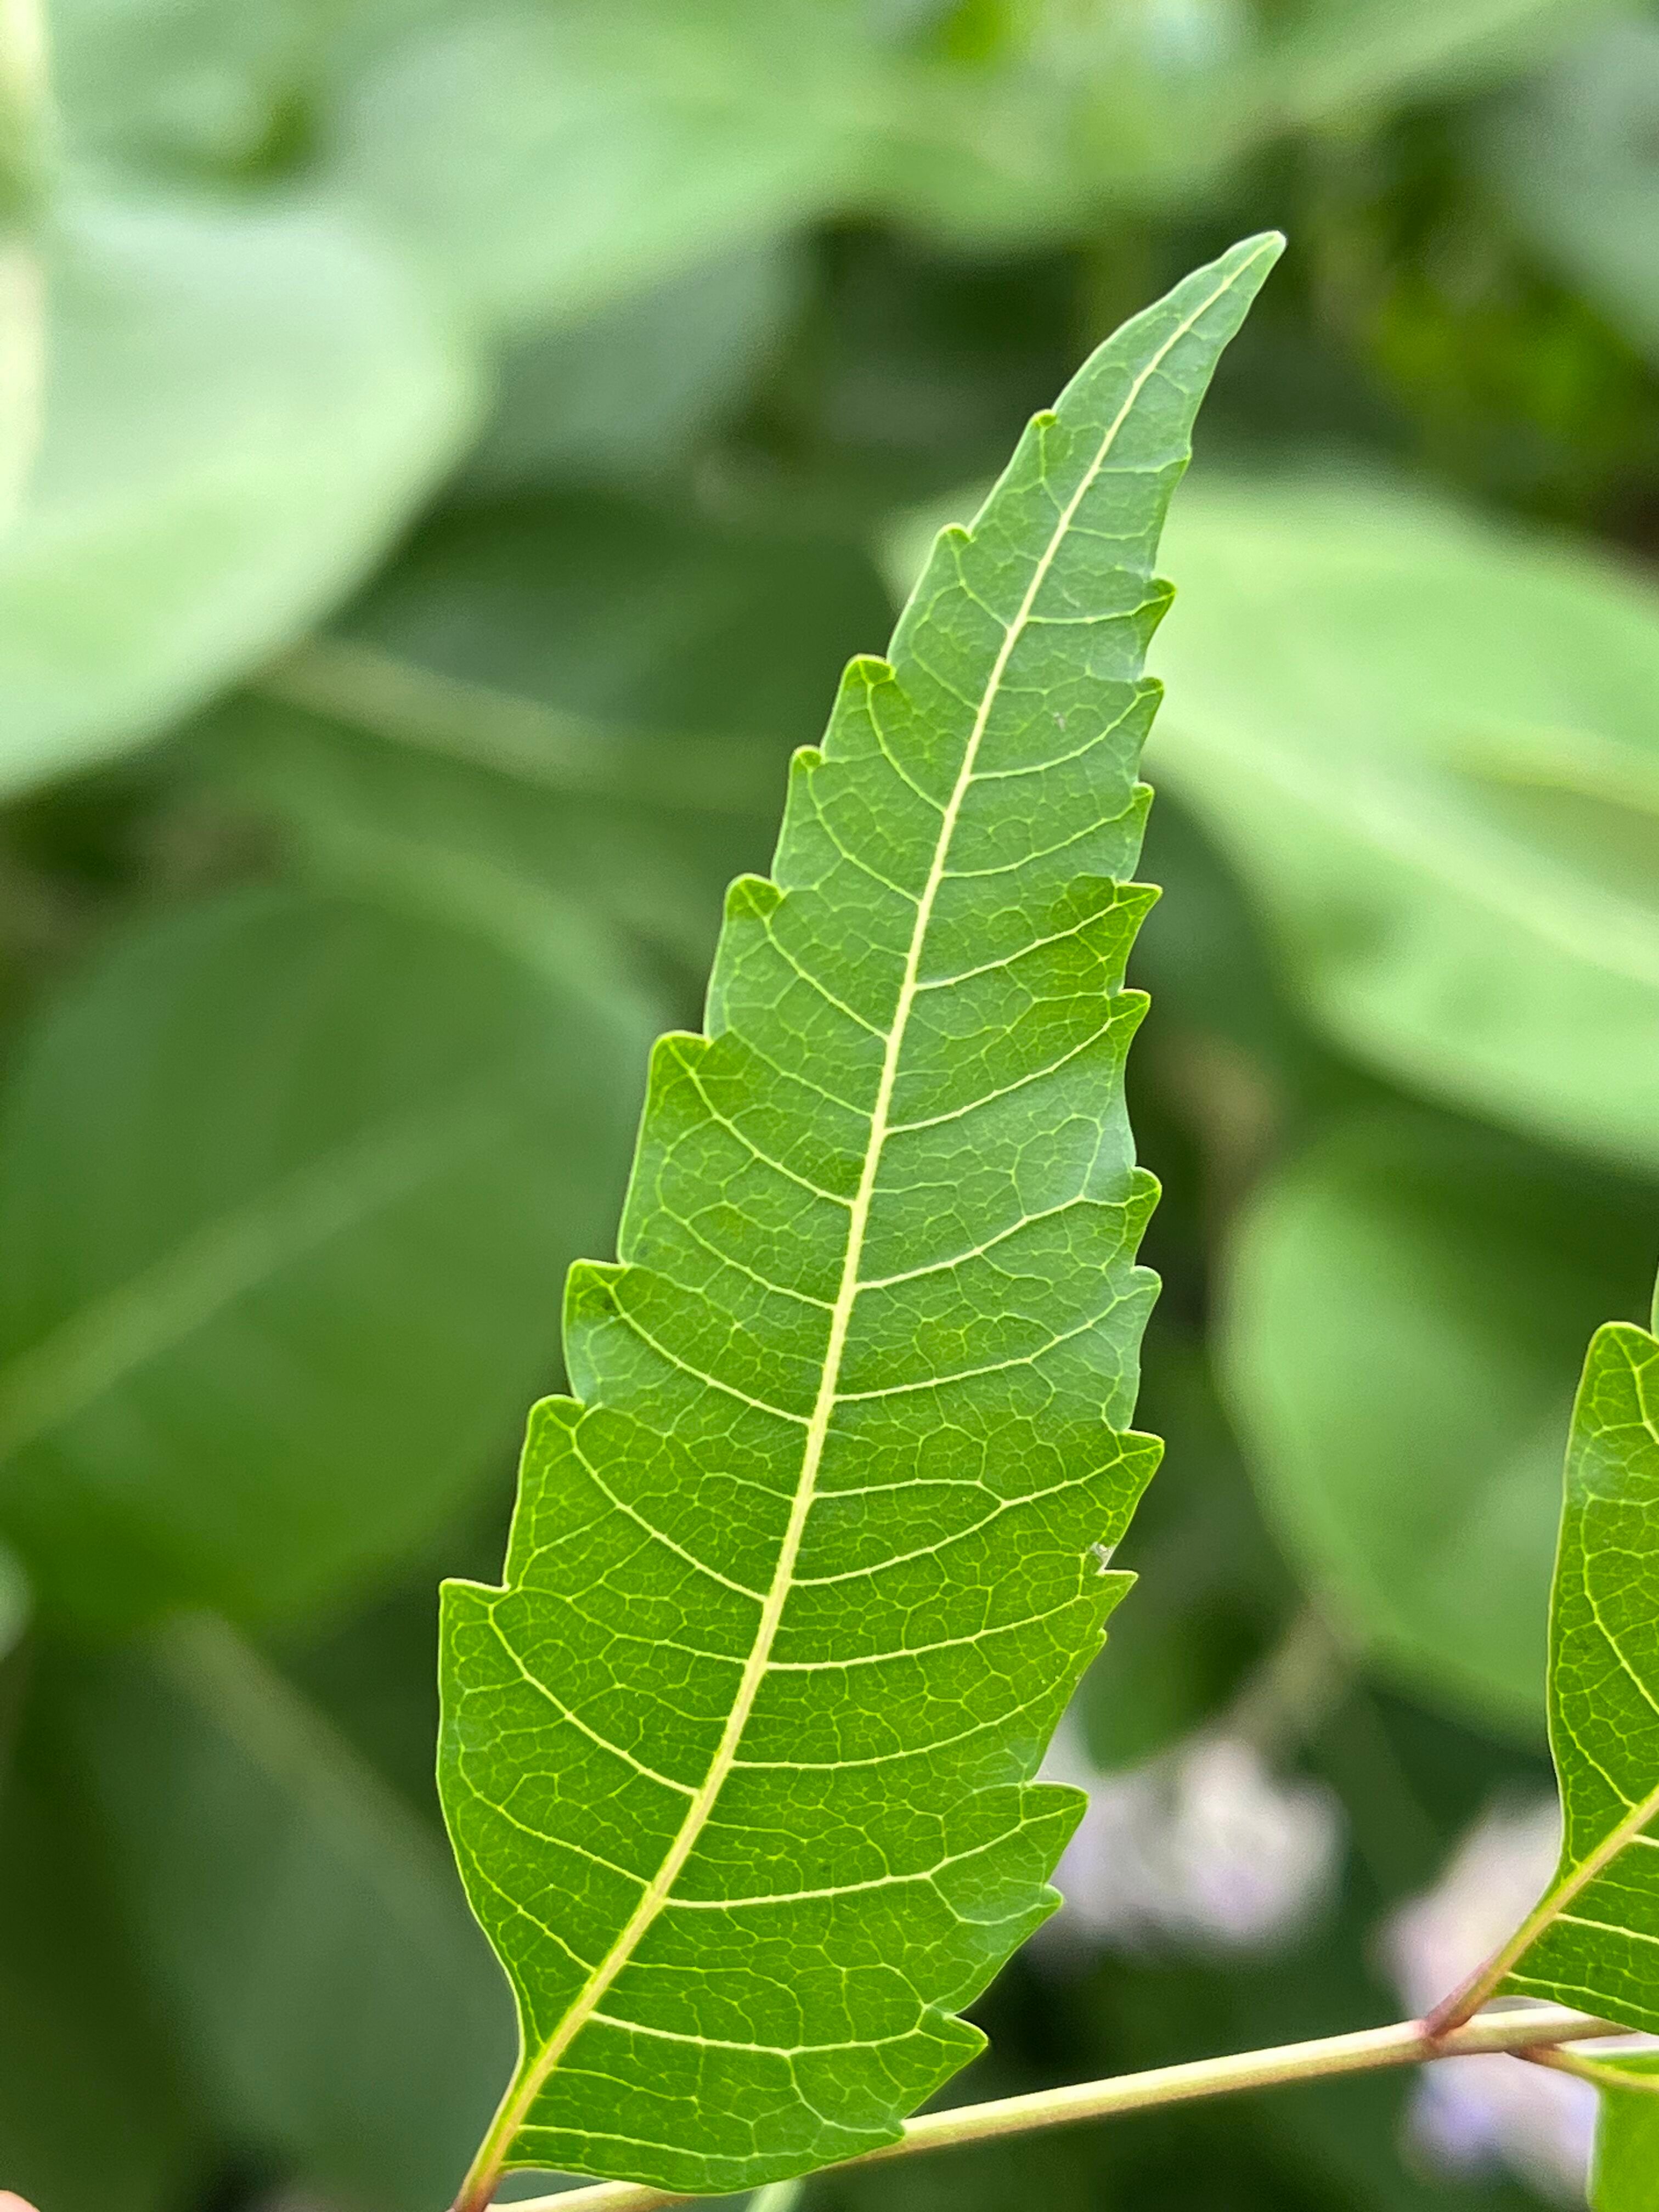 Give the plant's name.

neem
